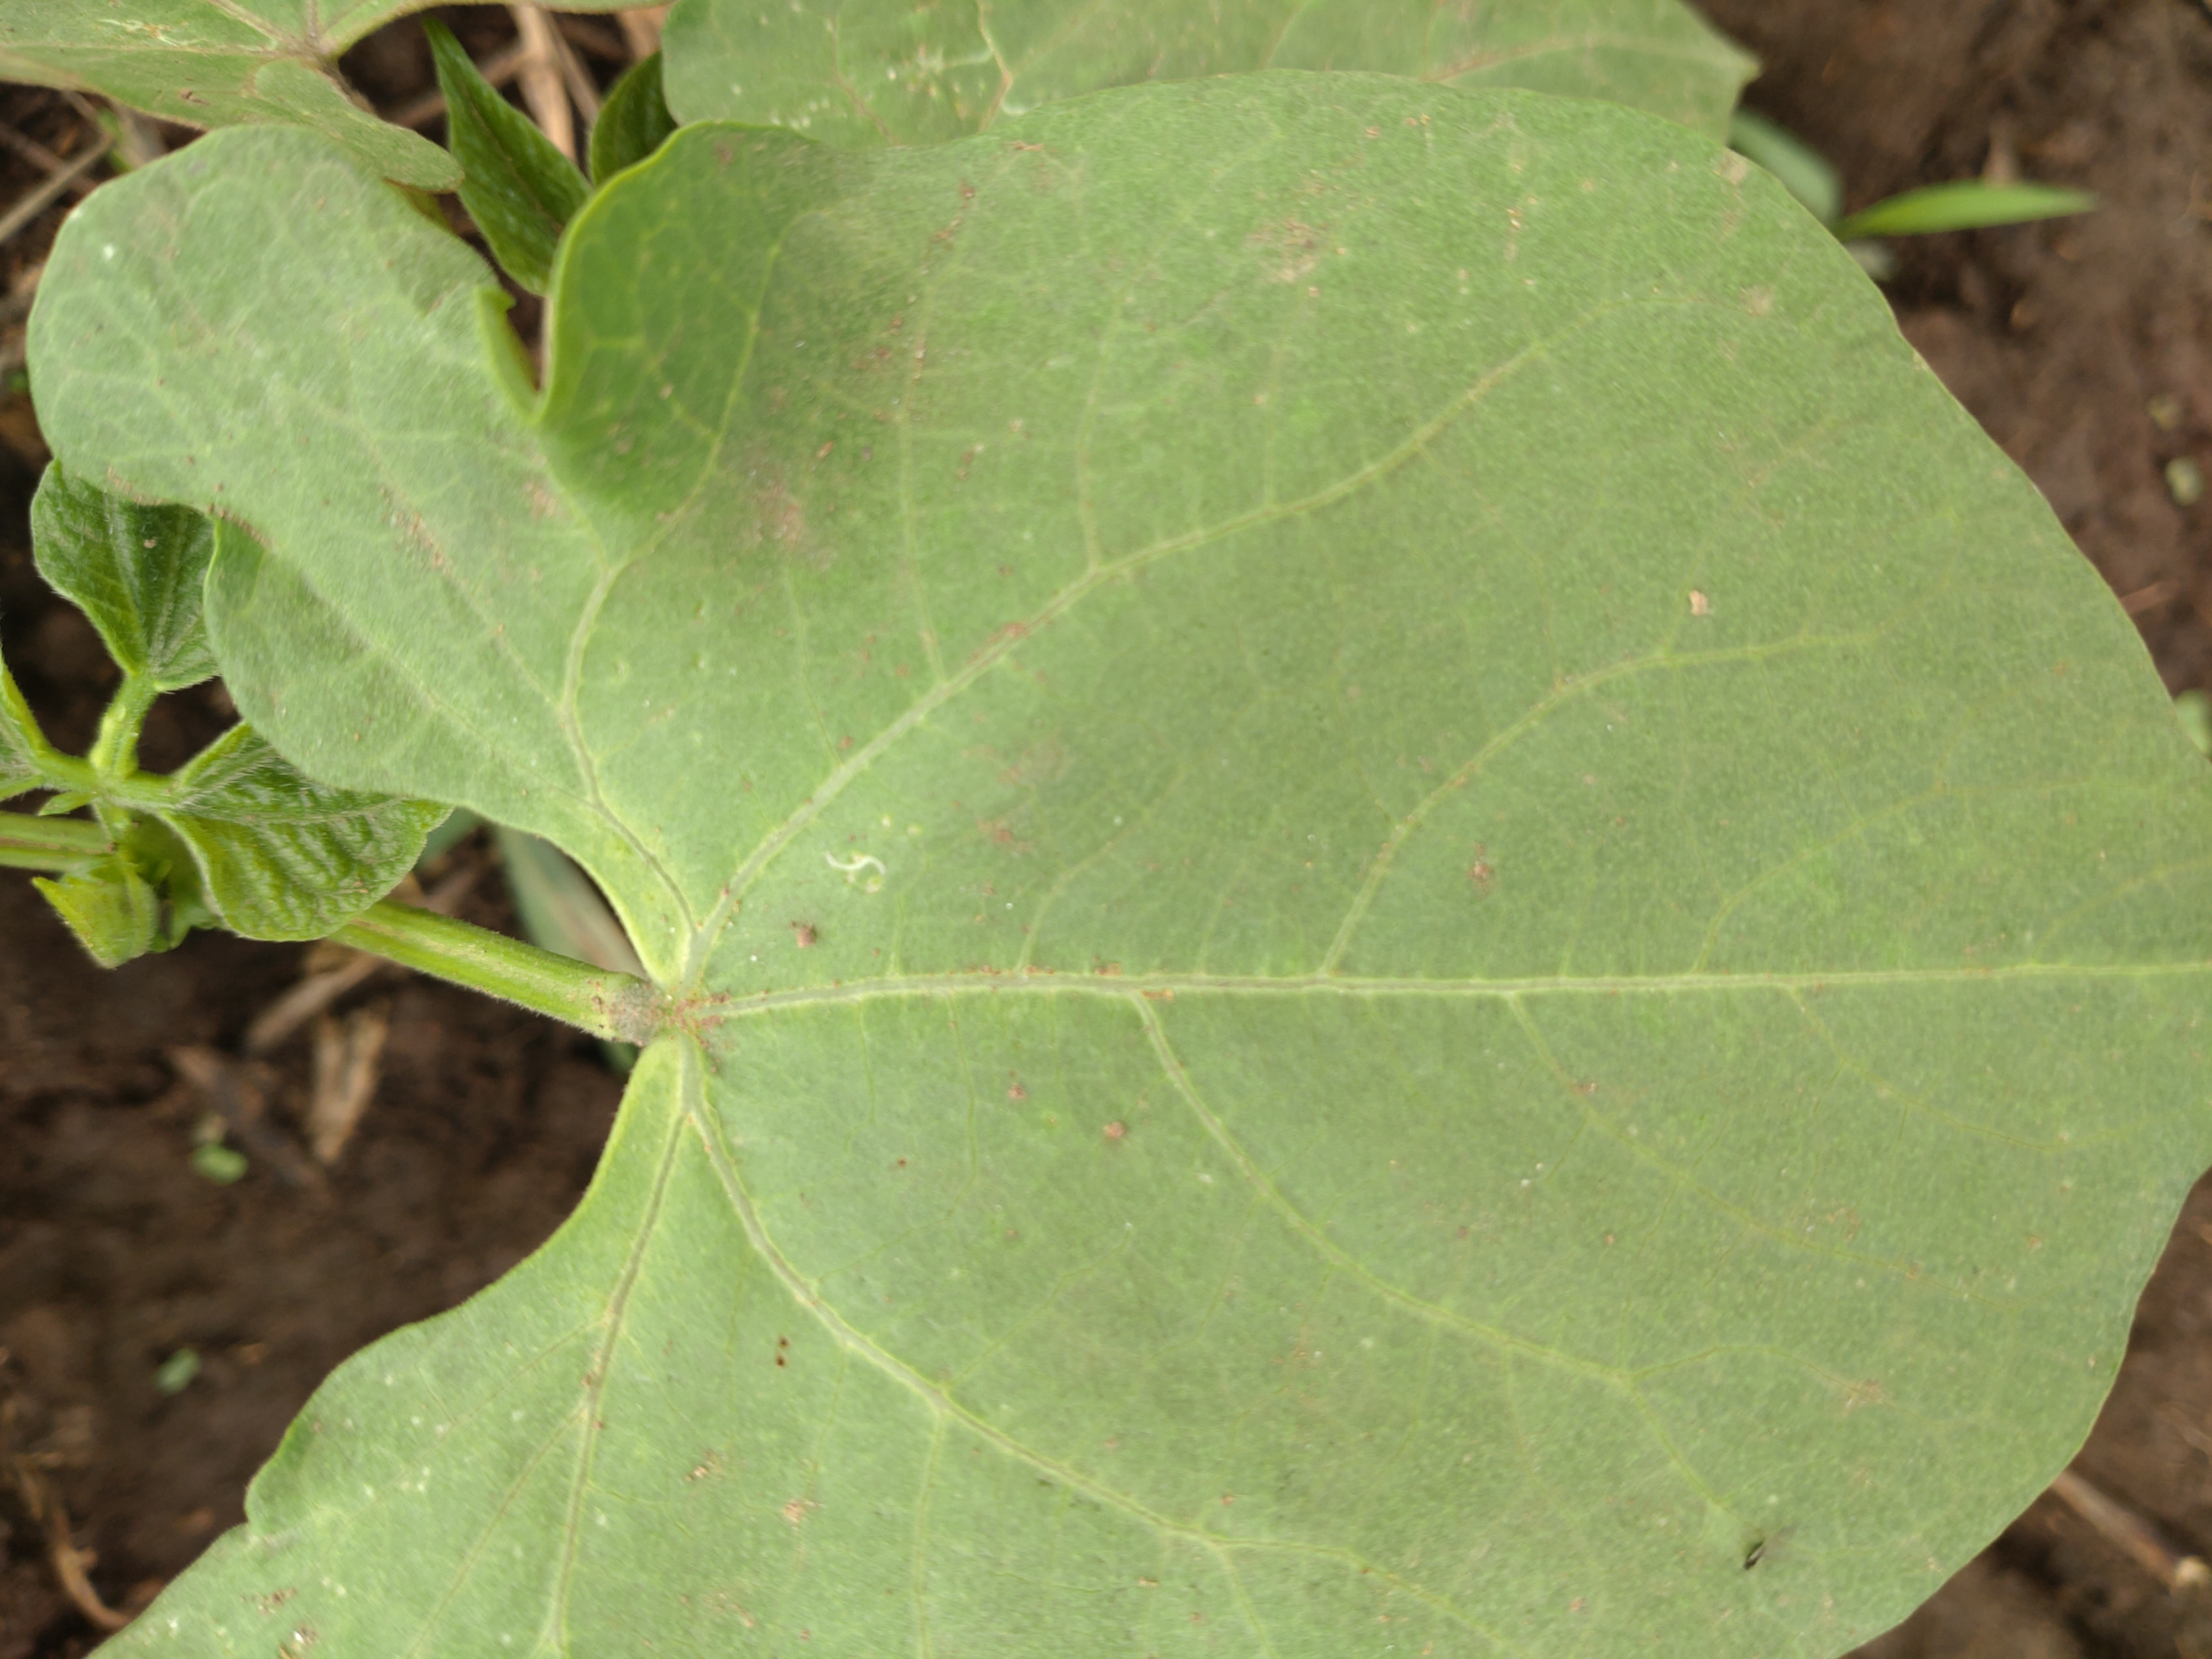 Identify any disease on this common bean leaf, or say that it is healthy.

healthy
